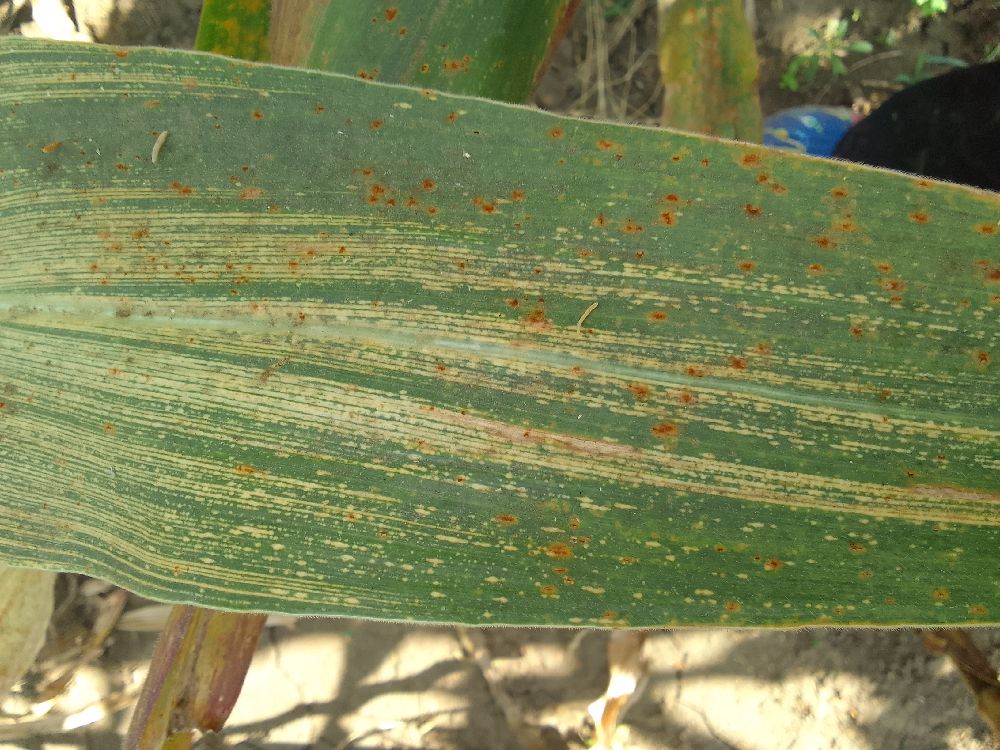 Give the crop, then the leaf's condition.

maize, maize streak virus
